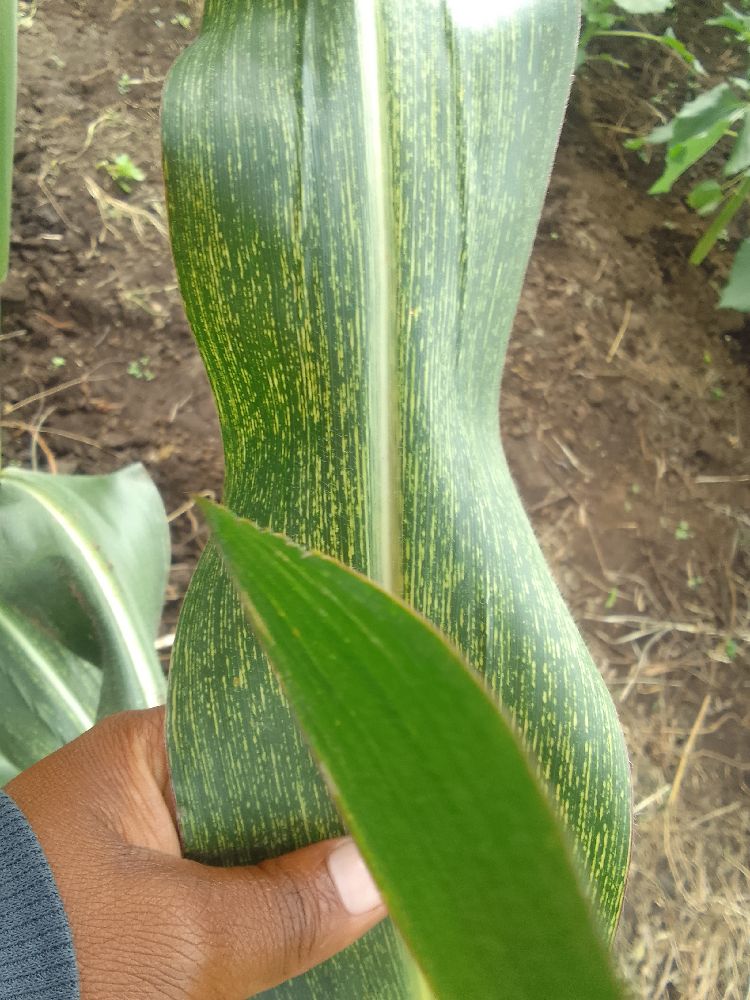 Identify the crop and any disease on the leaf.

maize, maize streak virus
